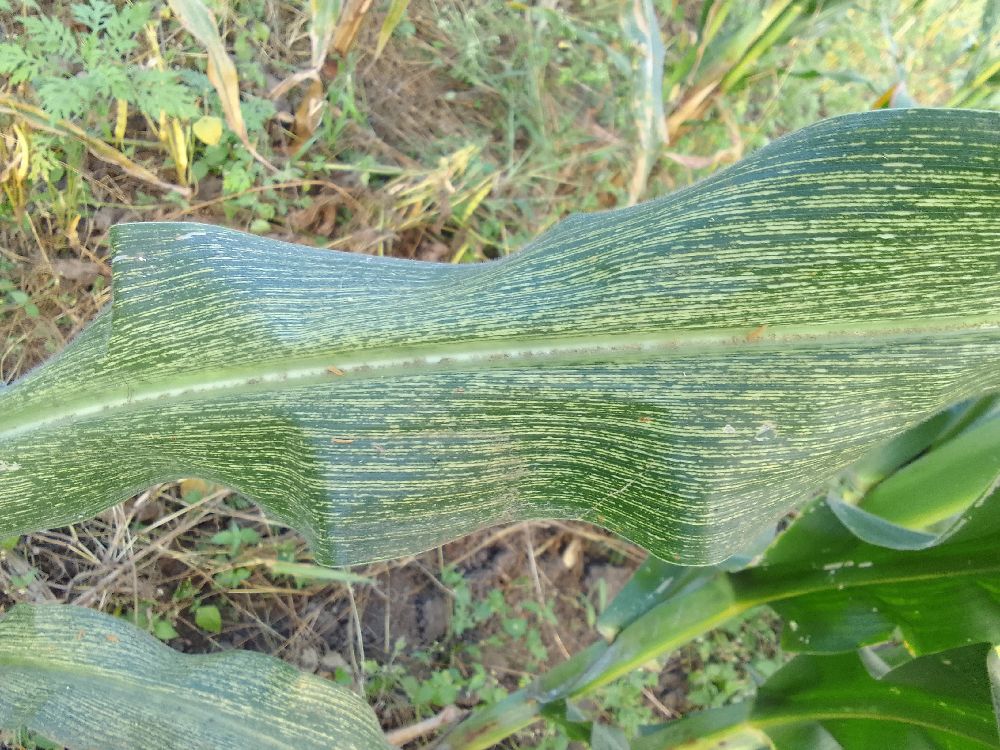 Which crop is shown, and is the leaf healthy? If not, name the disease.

maize, maize streak virus
